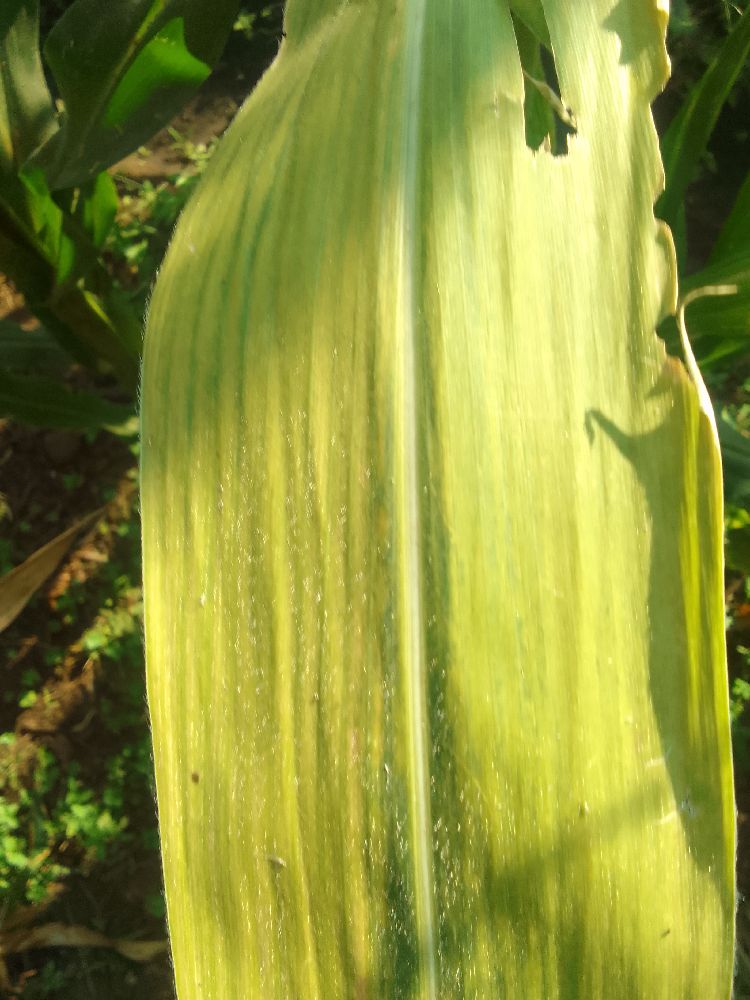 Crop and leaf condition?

maize, maize lethal necrosis
